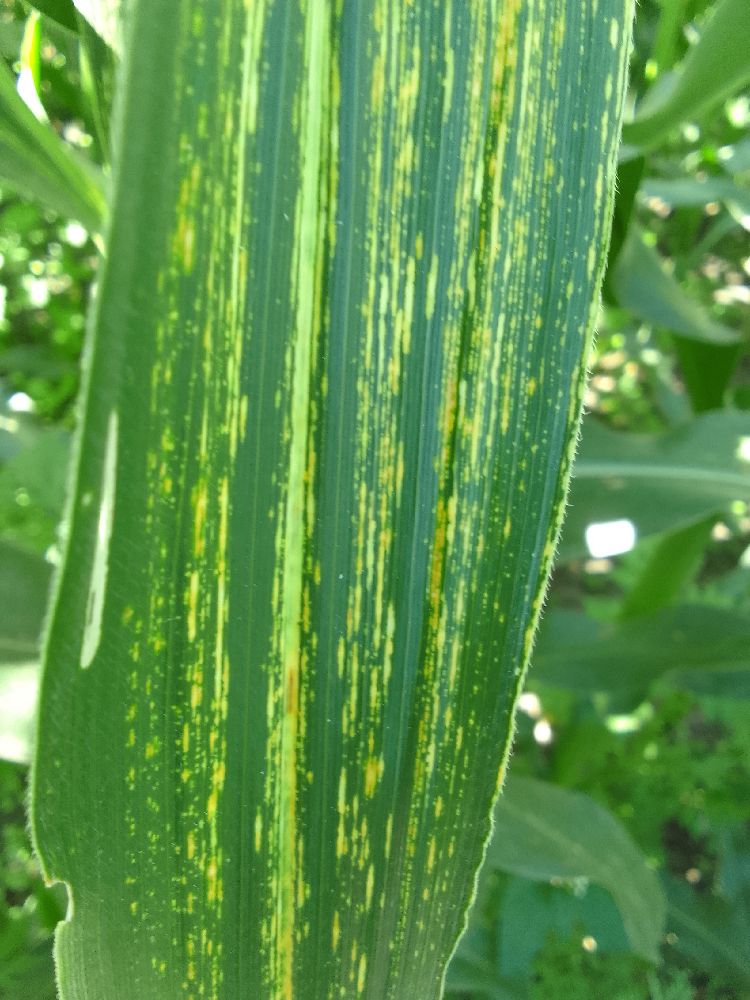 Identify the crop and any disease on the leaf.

maize, maize streak virus
